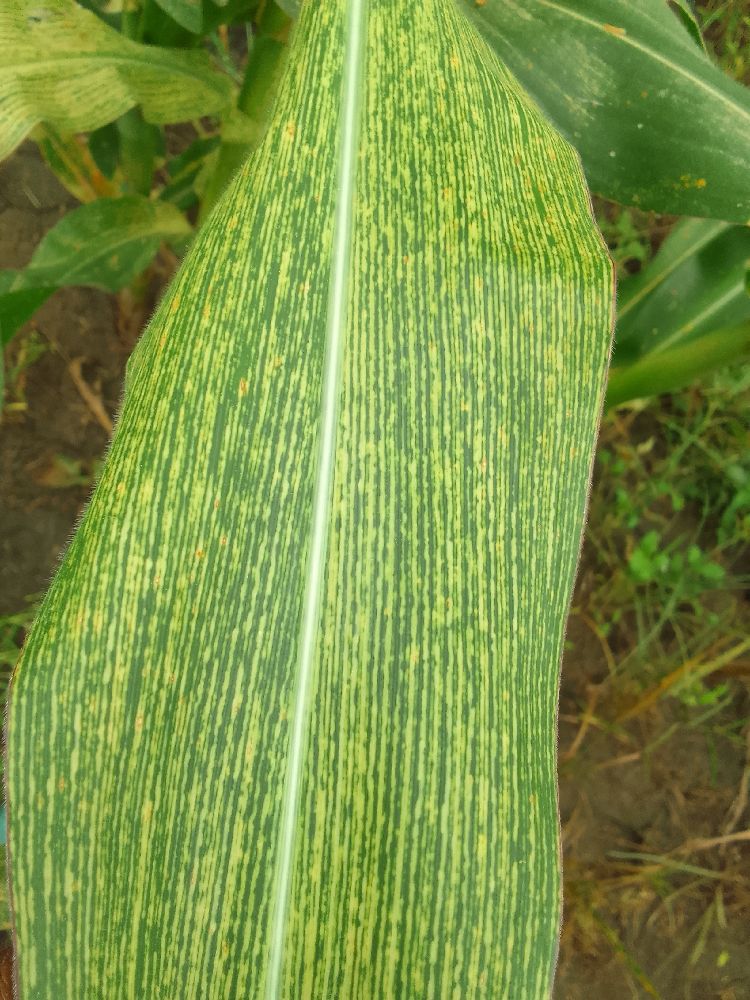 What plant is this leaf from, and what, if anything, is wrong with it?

maize, maize streak virus
